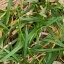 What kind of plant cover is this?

grass
